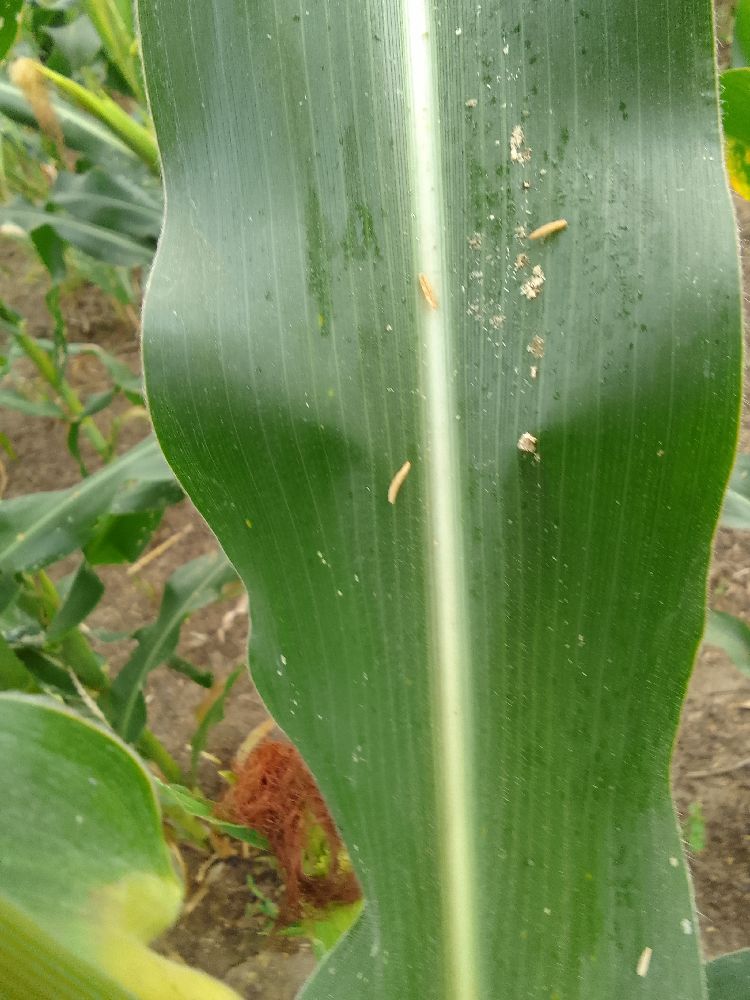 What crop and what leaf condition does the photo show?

maize, healthy
